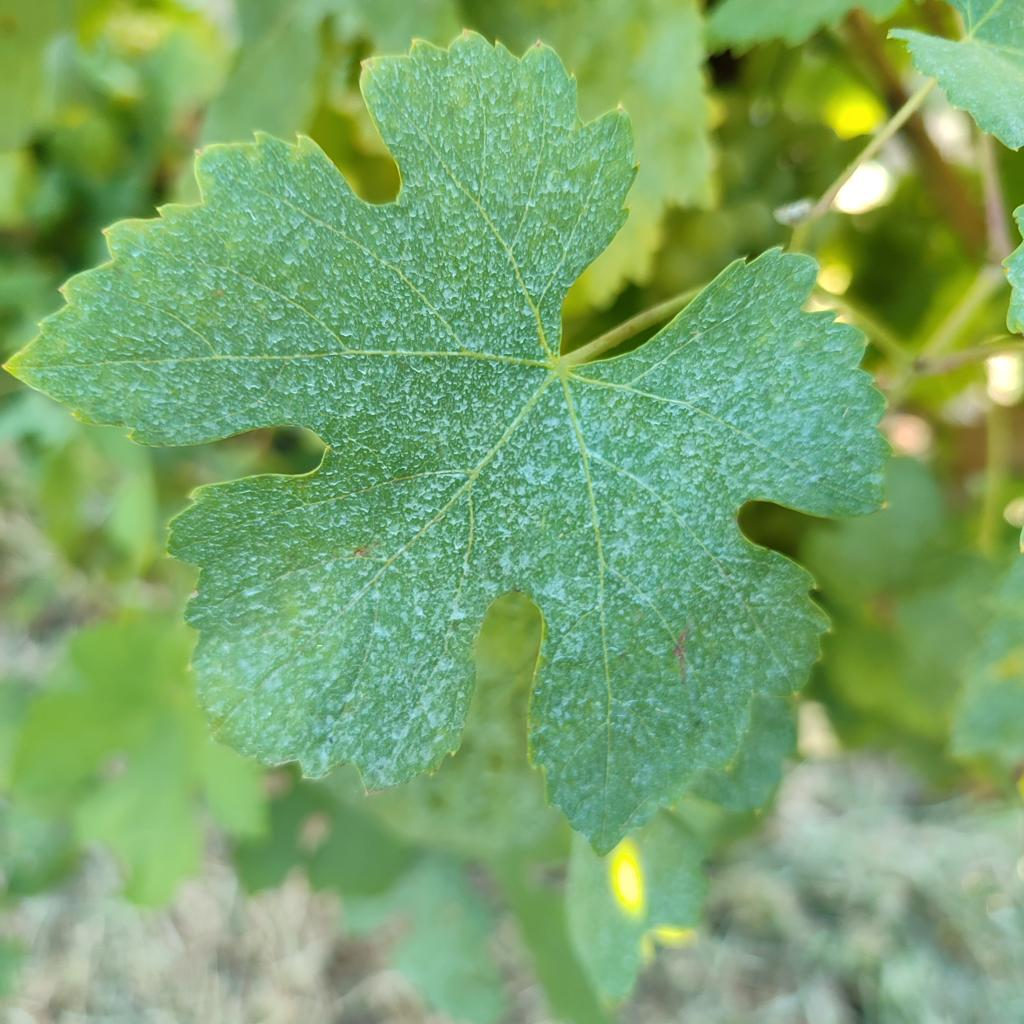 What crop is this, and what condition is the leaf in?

grapevine, healthy
